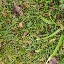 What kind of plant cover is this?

grass
